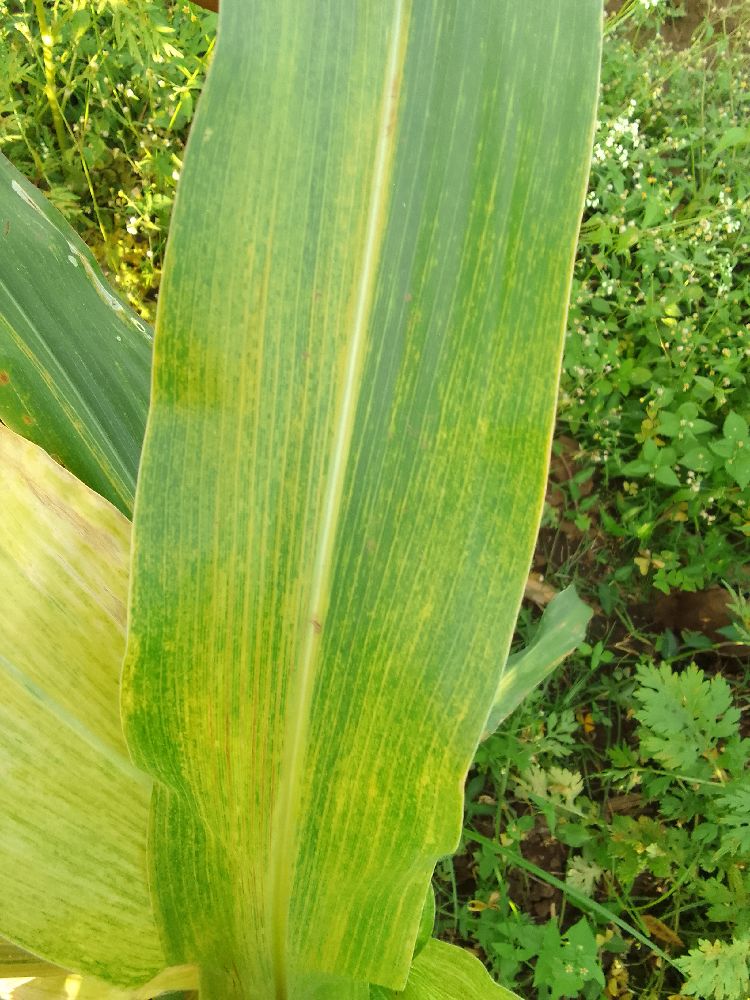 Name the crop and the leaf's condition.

maize, maize lethal necrosis
